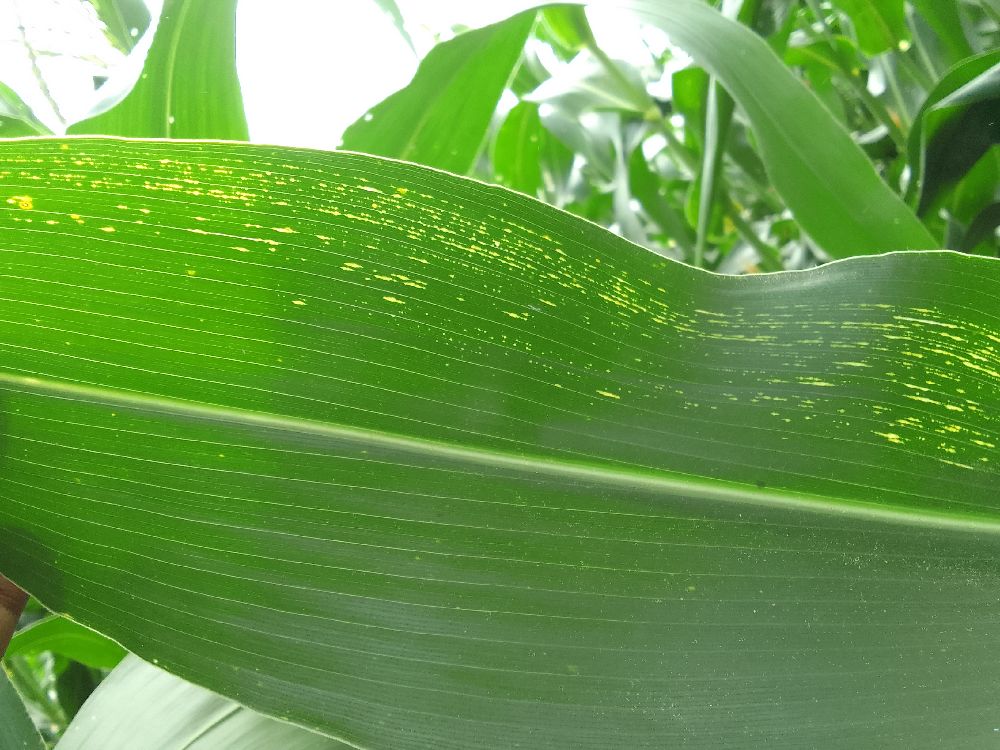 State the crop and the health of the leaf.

maize, maize streak virus
